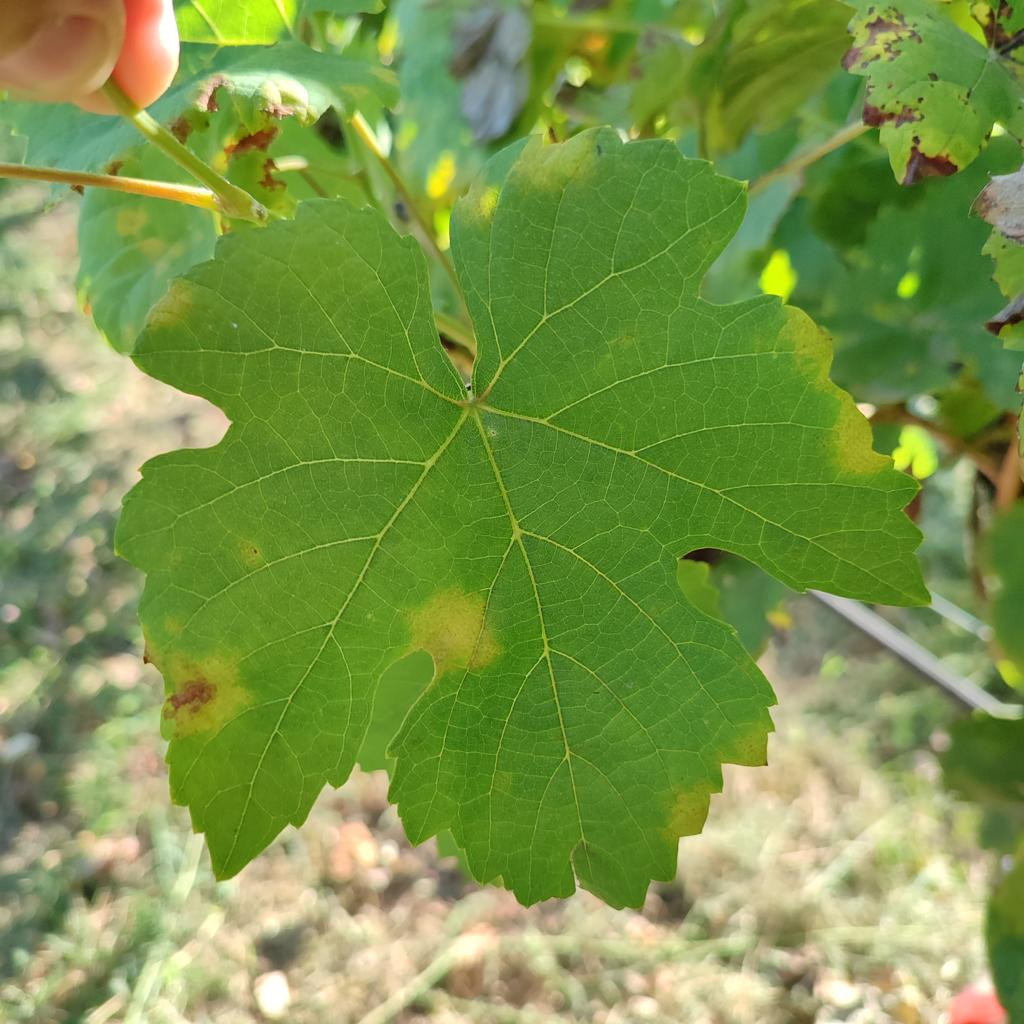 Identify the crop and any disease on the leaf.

grapevine, downy mildew
